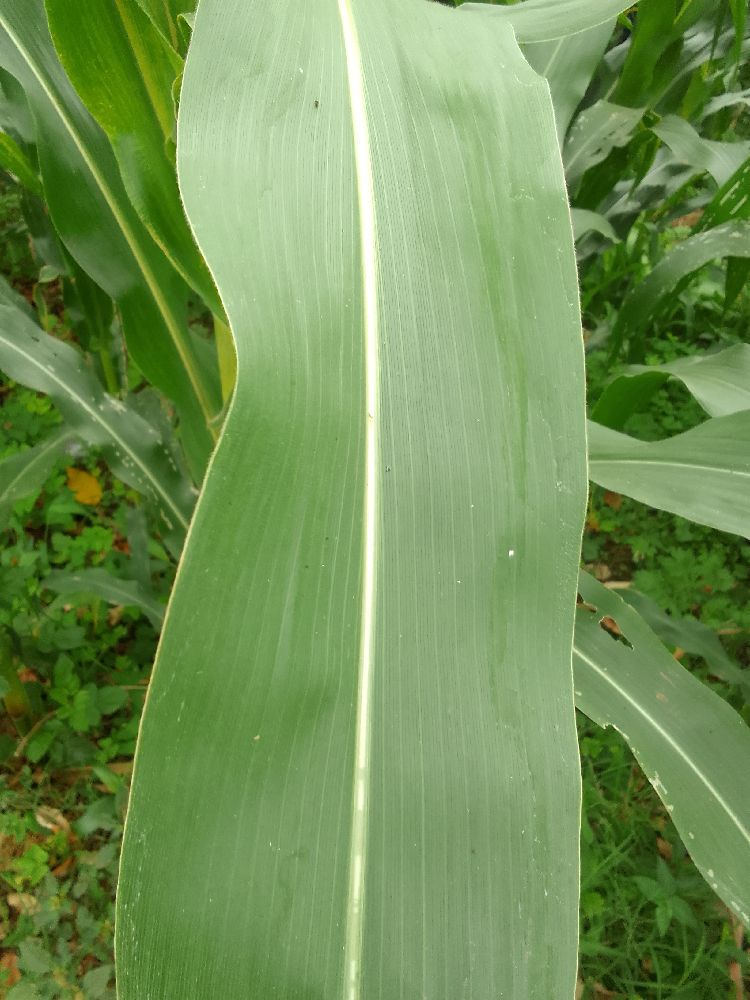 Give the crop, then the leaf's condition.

maize, healthy
